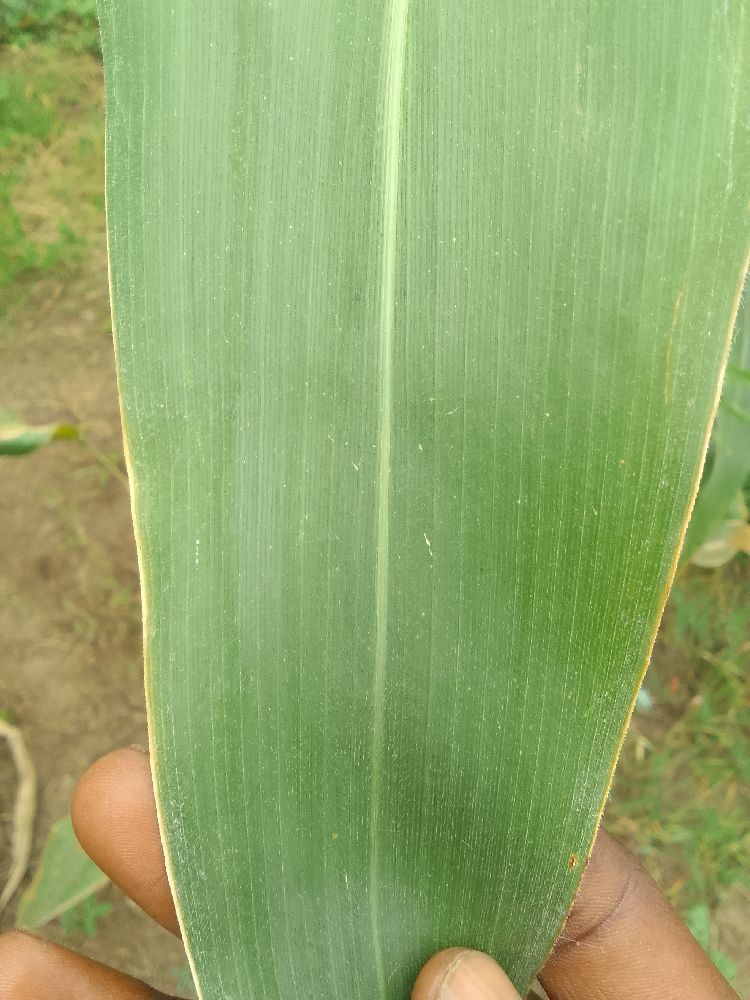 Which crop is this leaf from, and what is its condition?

maize, healthy
